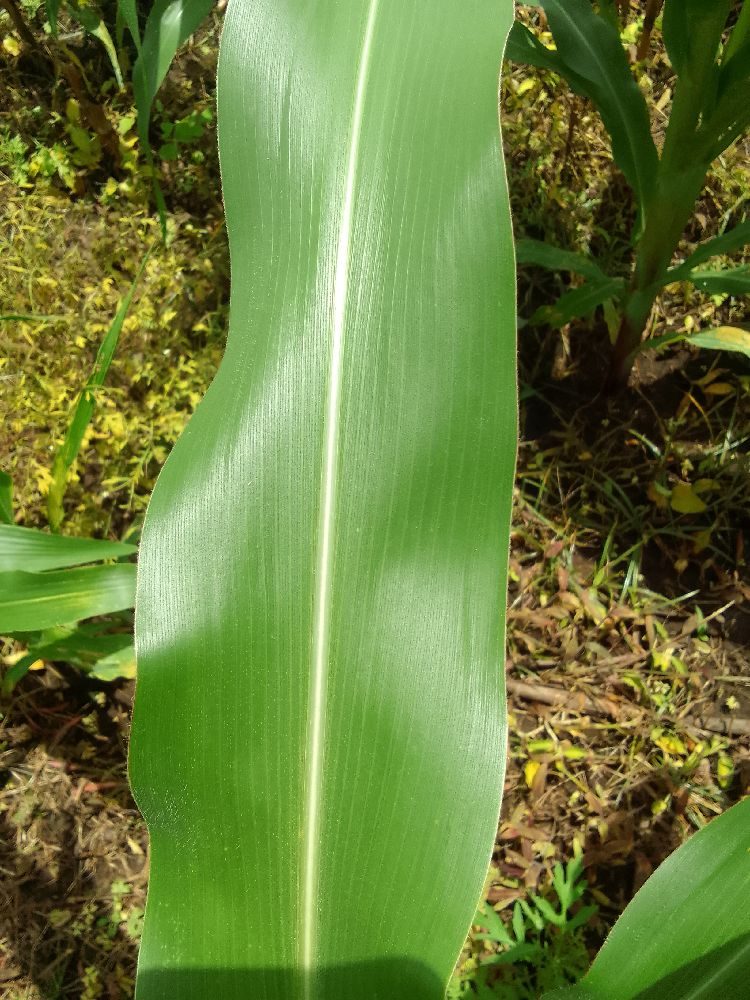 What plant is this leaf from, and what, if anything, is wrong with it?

maize, healthy
